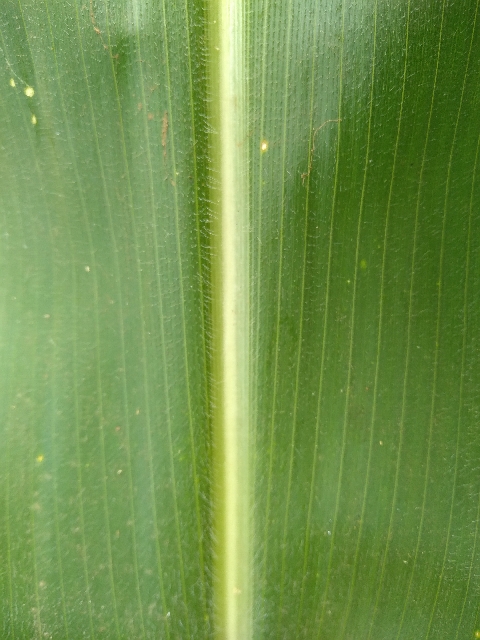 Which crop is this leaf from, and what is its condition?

maize, healthy
